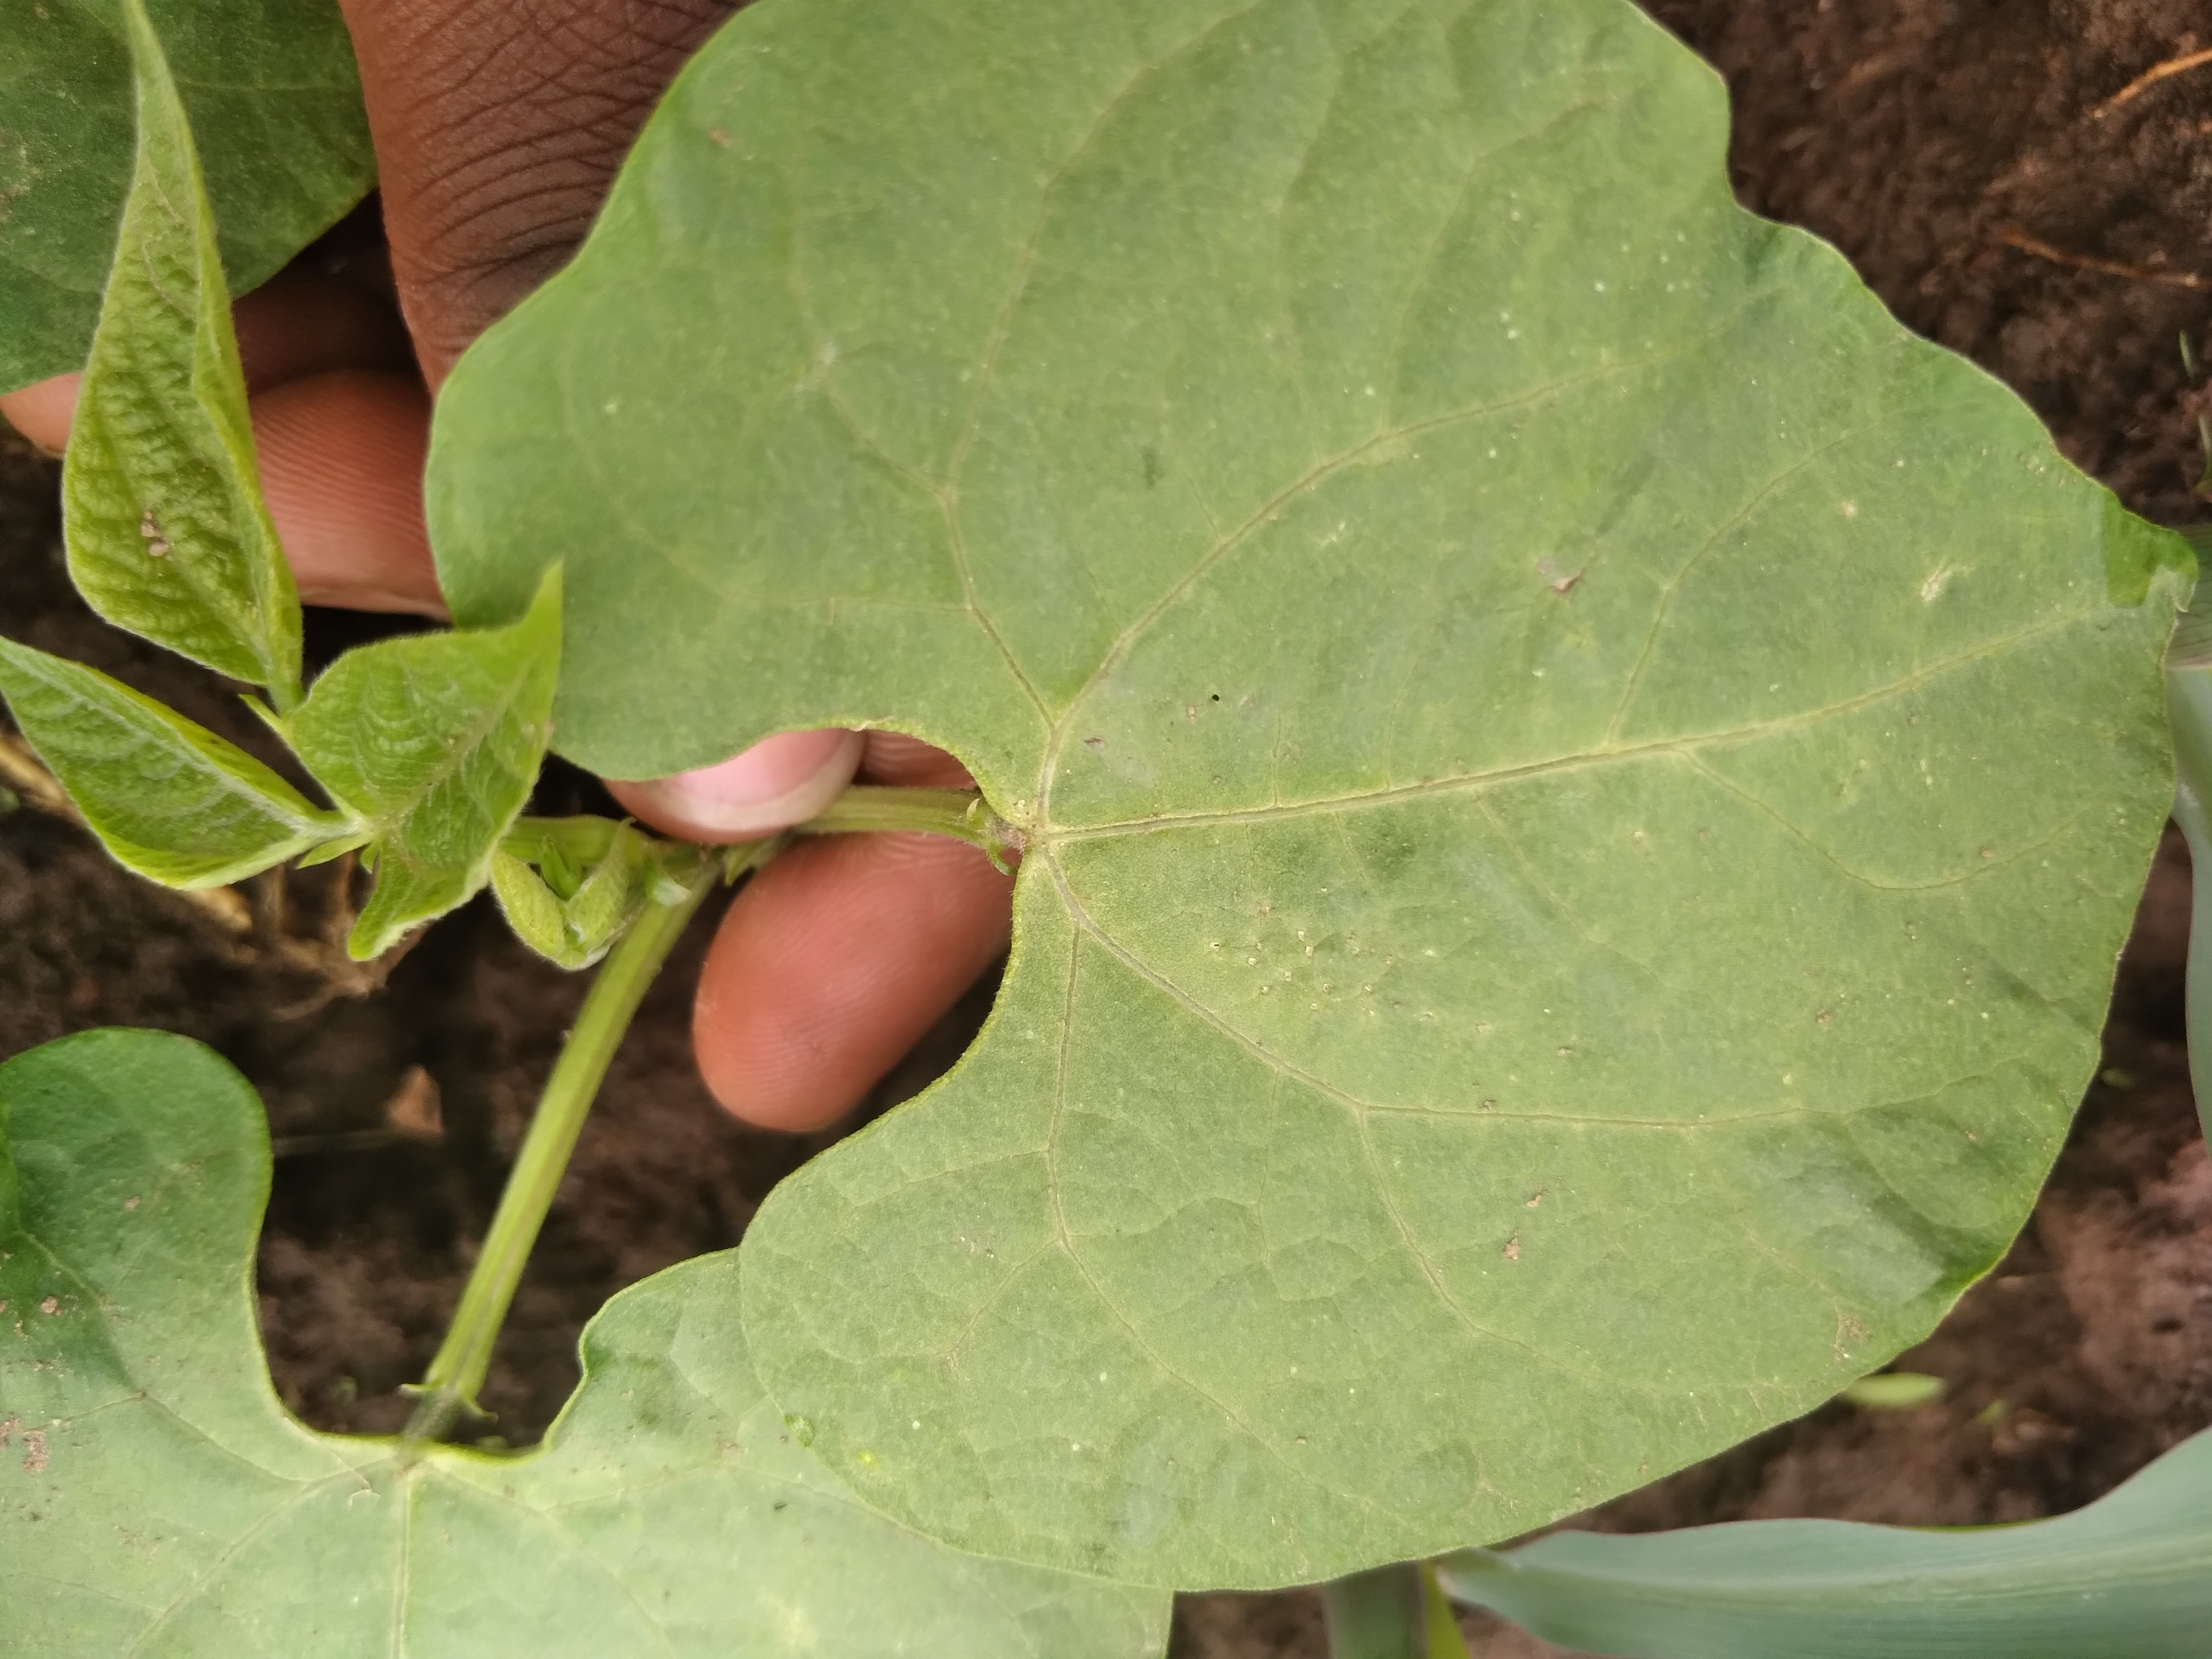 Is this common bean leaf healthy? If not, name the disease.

healthy
